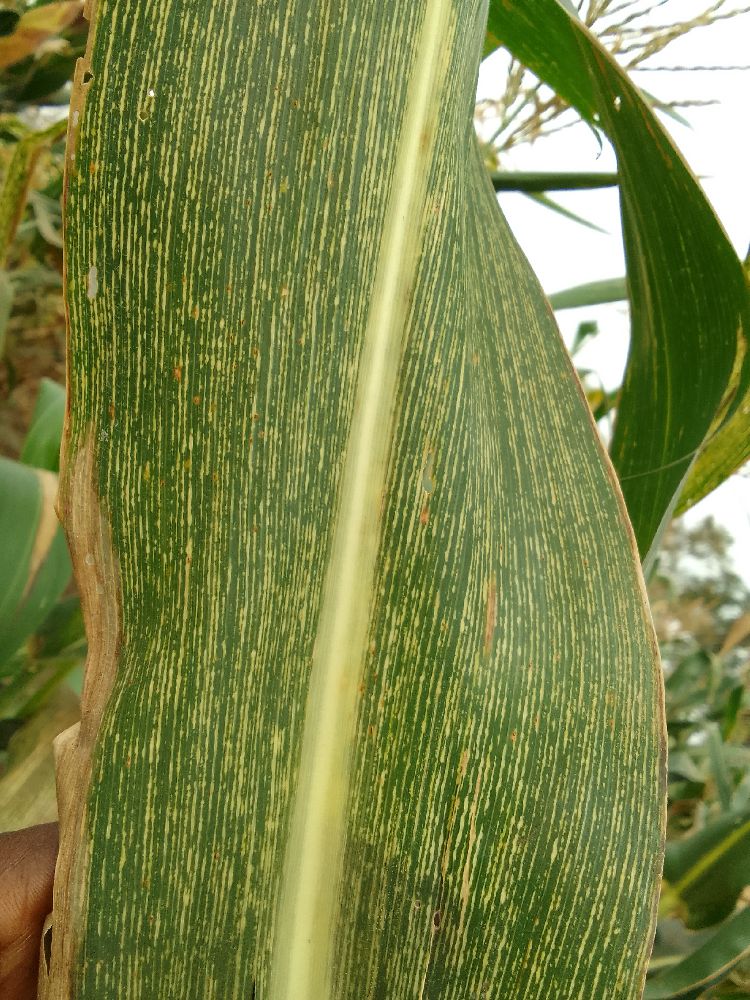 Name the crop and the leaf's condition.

maize, maize streak virus
